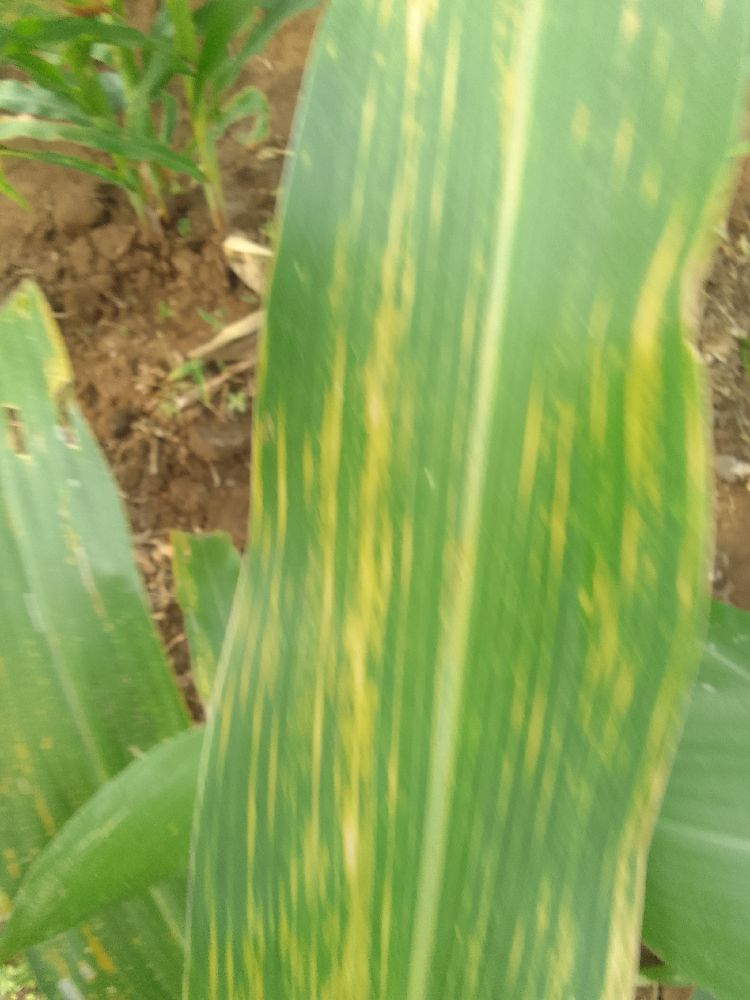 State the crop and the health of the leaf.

maize, maize lethal necrosis
